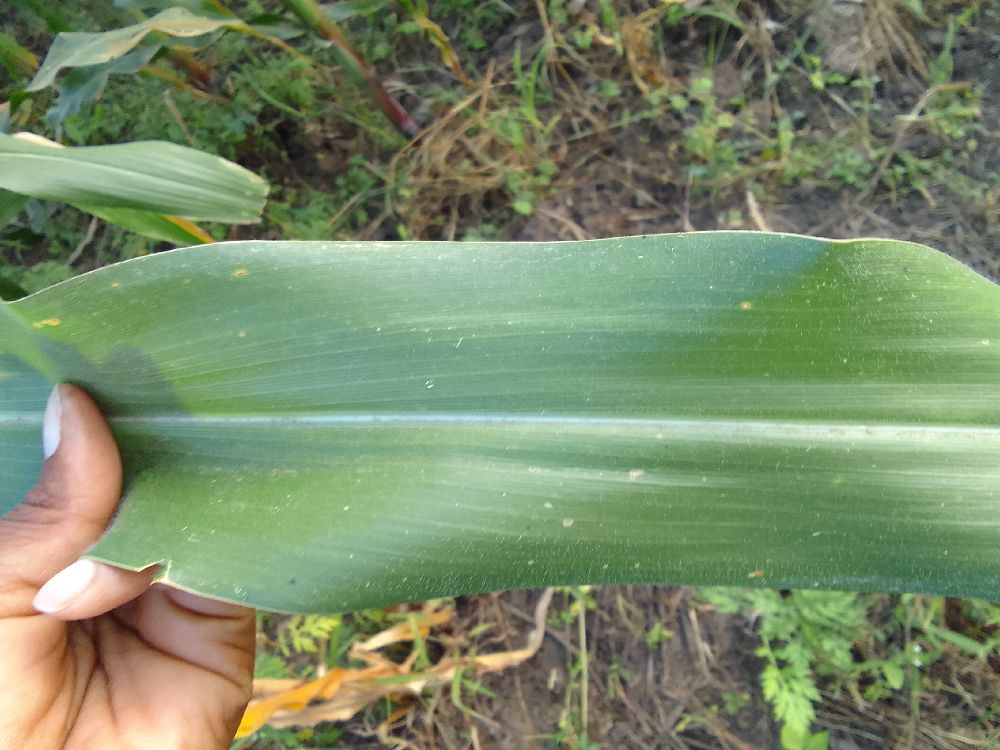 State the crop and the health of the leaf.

maize, healthy
